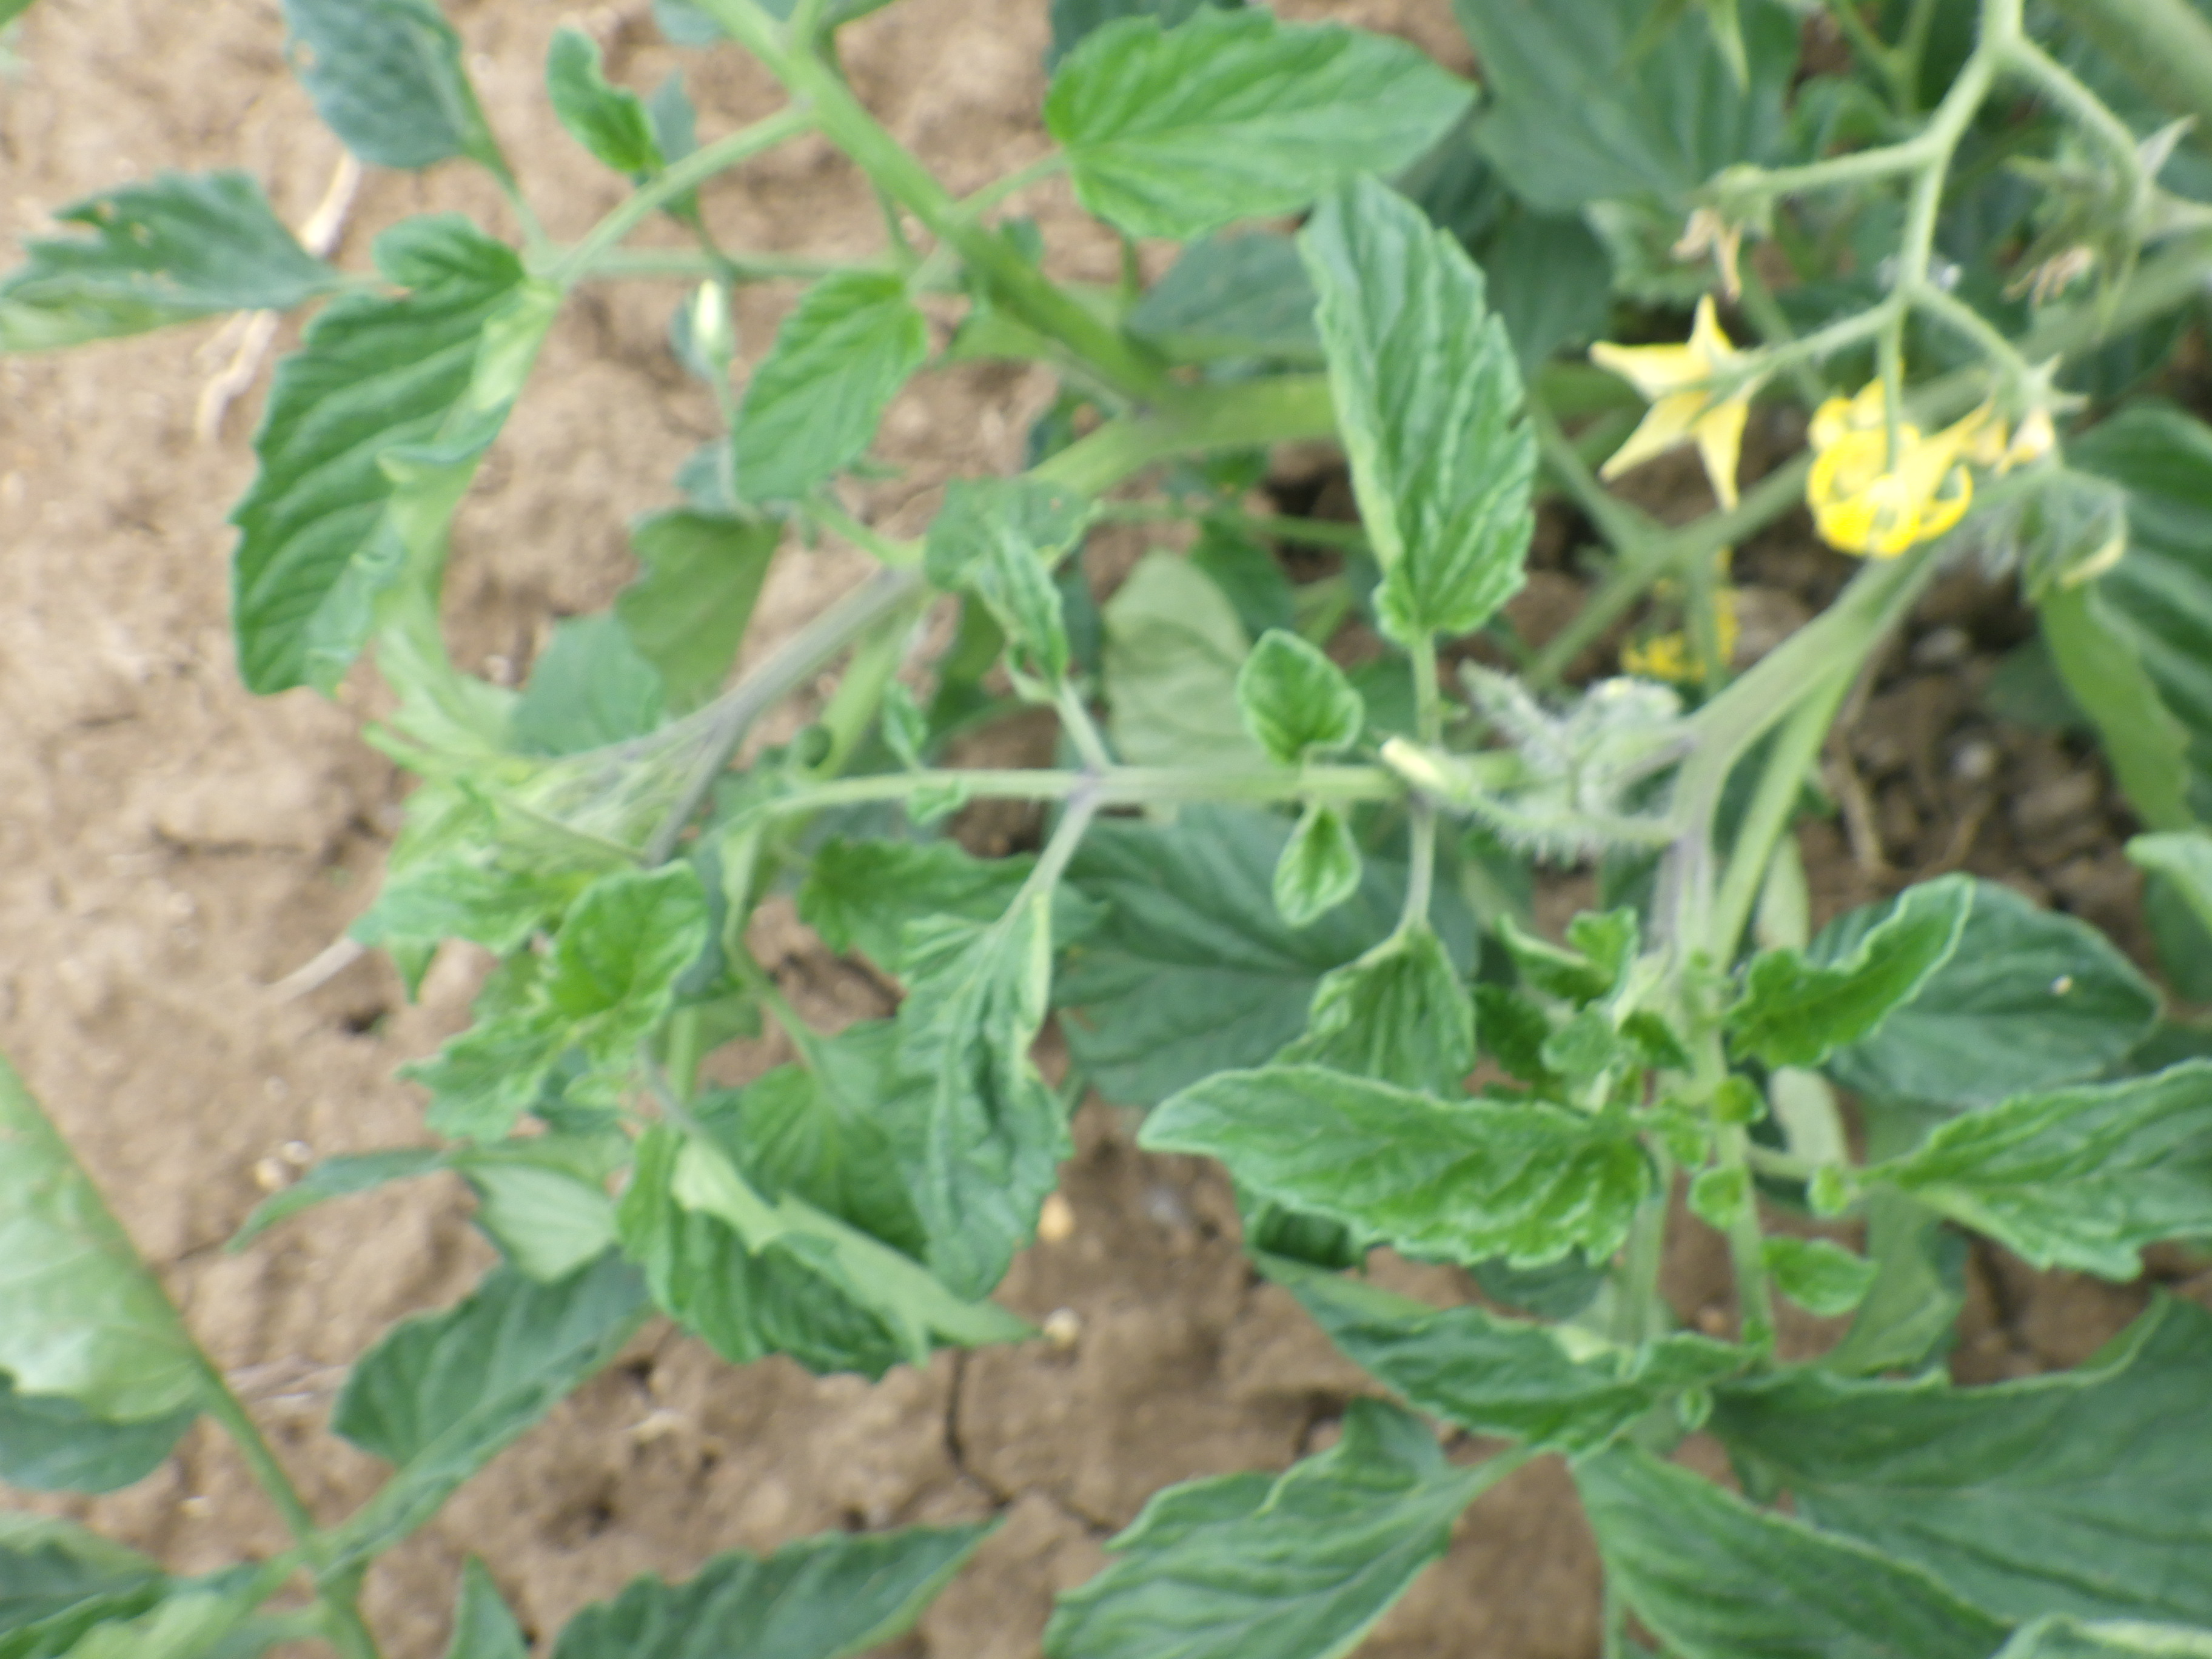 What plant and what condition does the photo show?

tomato, healthy
